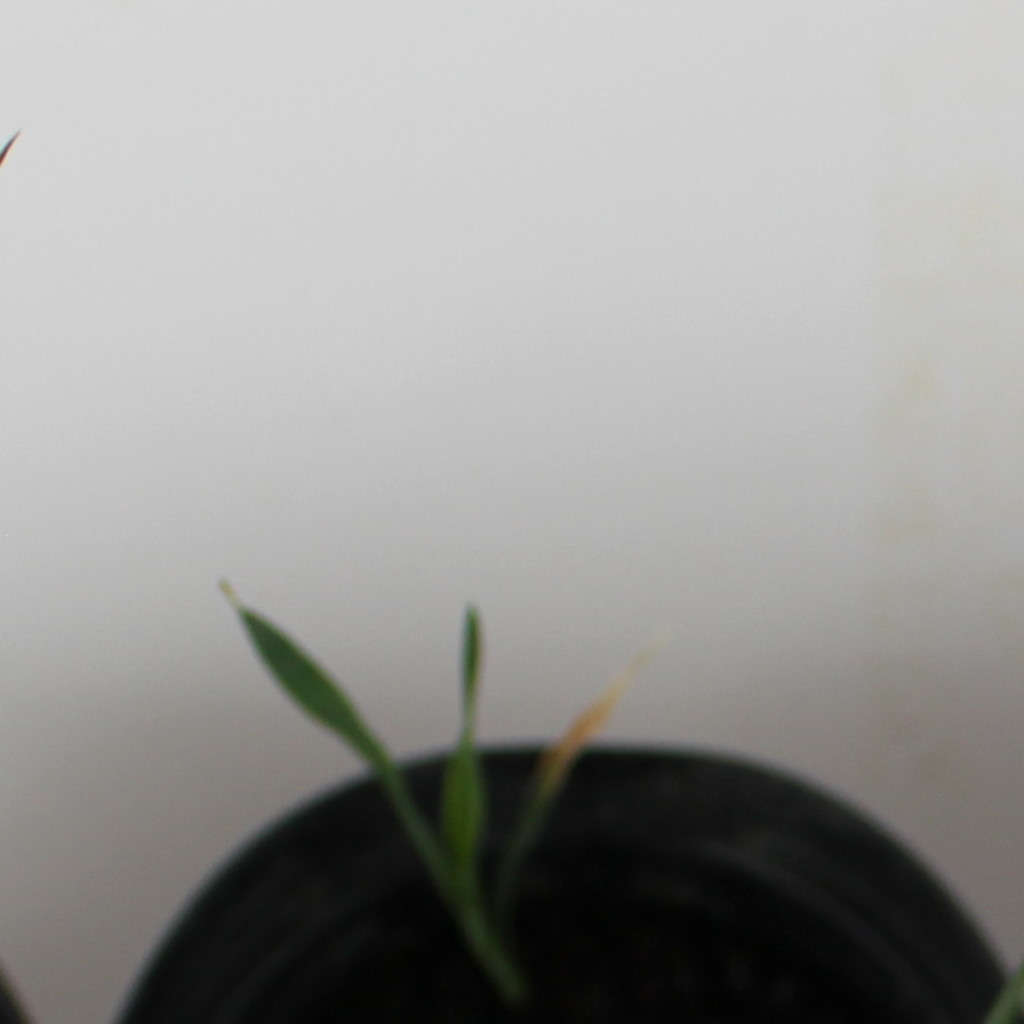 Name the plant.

Avena sterilis
